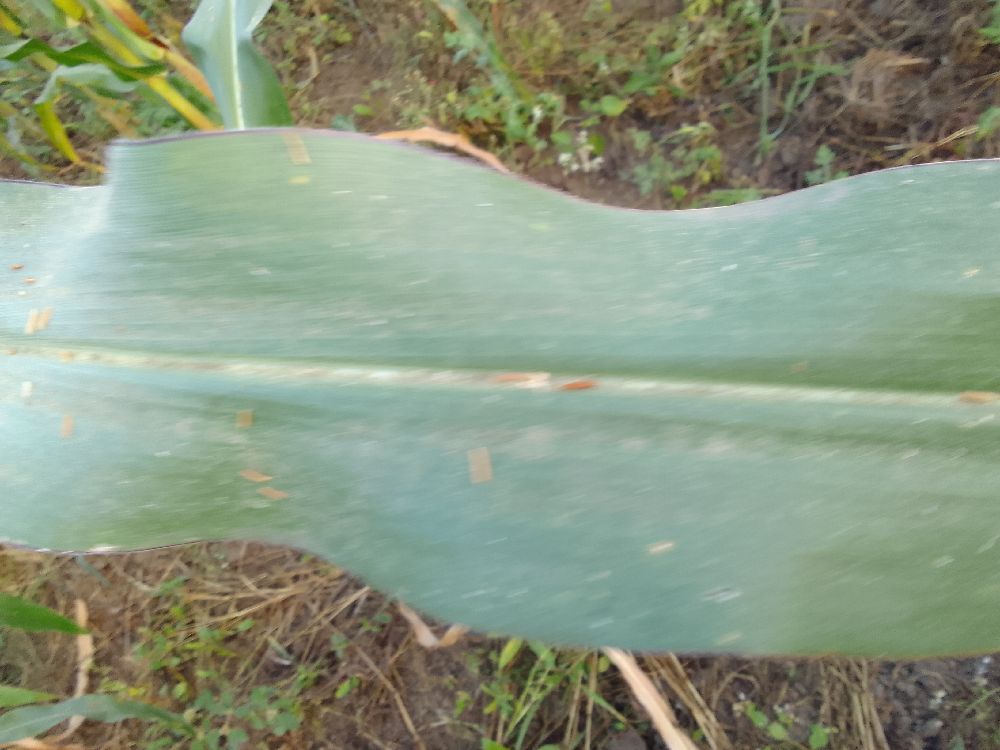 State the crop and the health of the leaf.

maize, healthy
